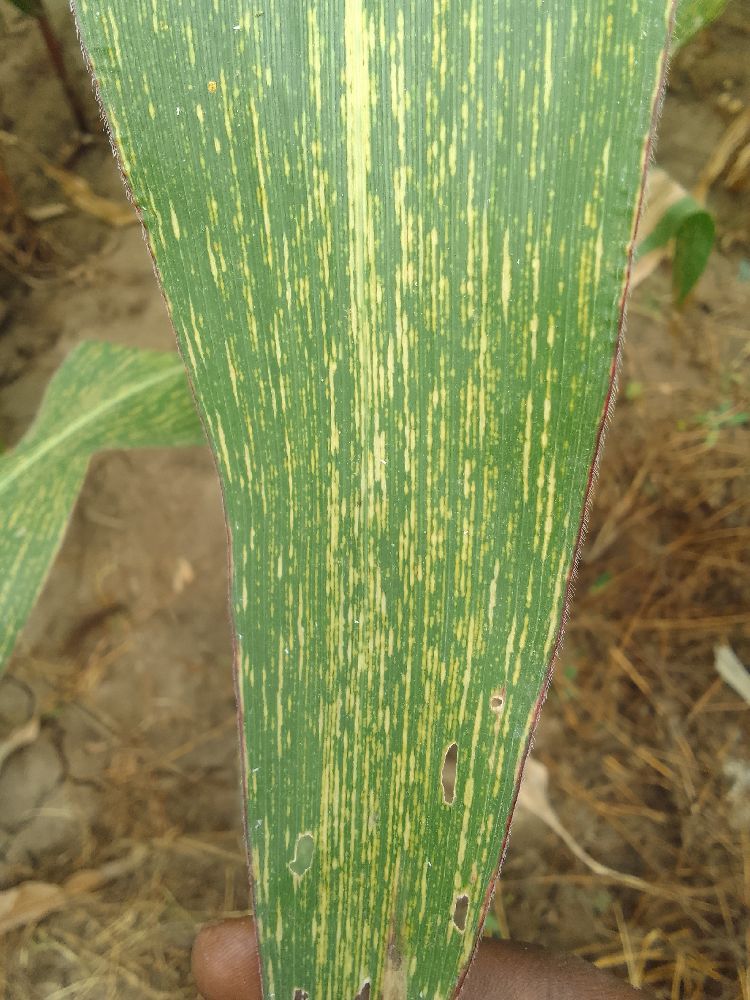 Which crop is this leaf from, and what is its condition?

maize, maize streak virus
